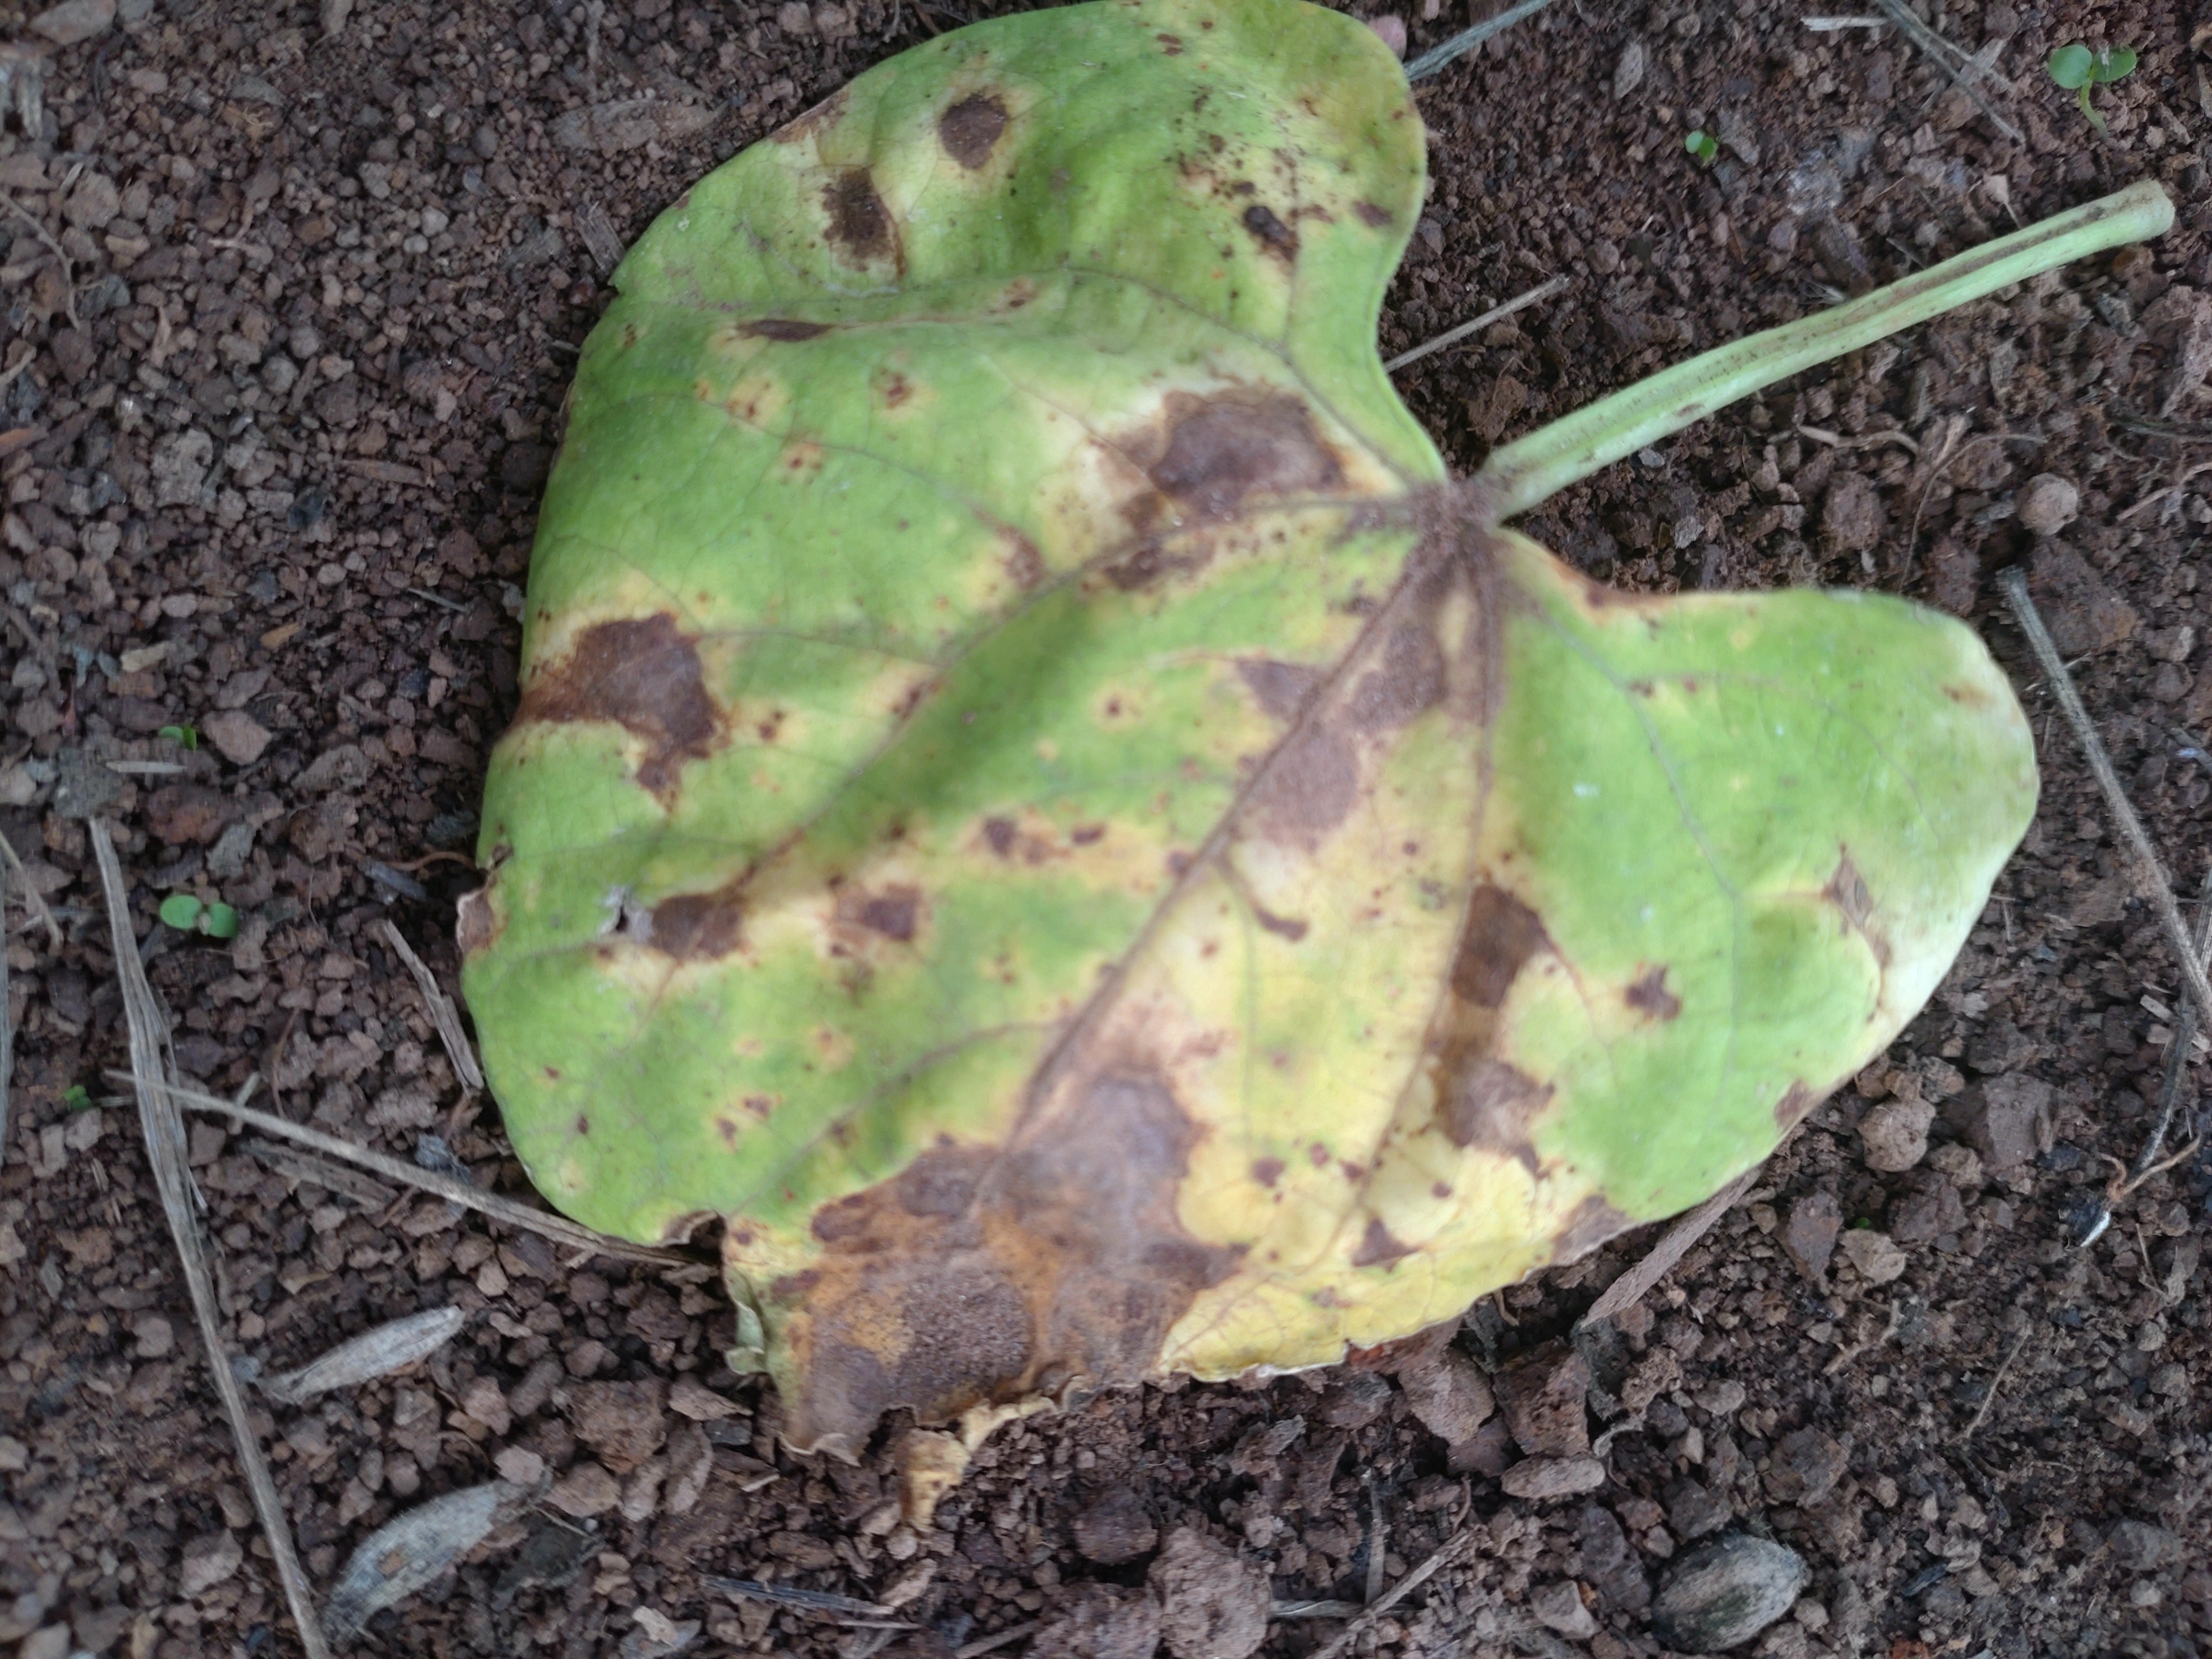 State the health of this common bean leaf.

rust
